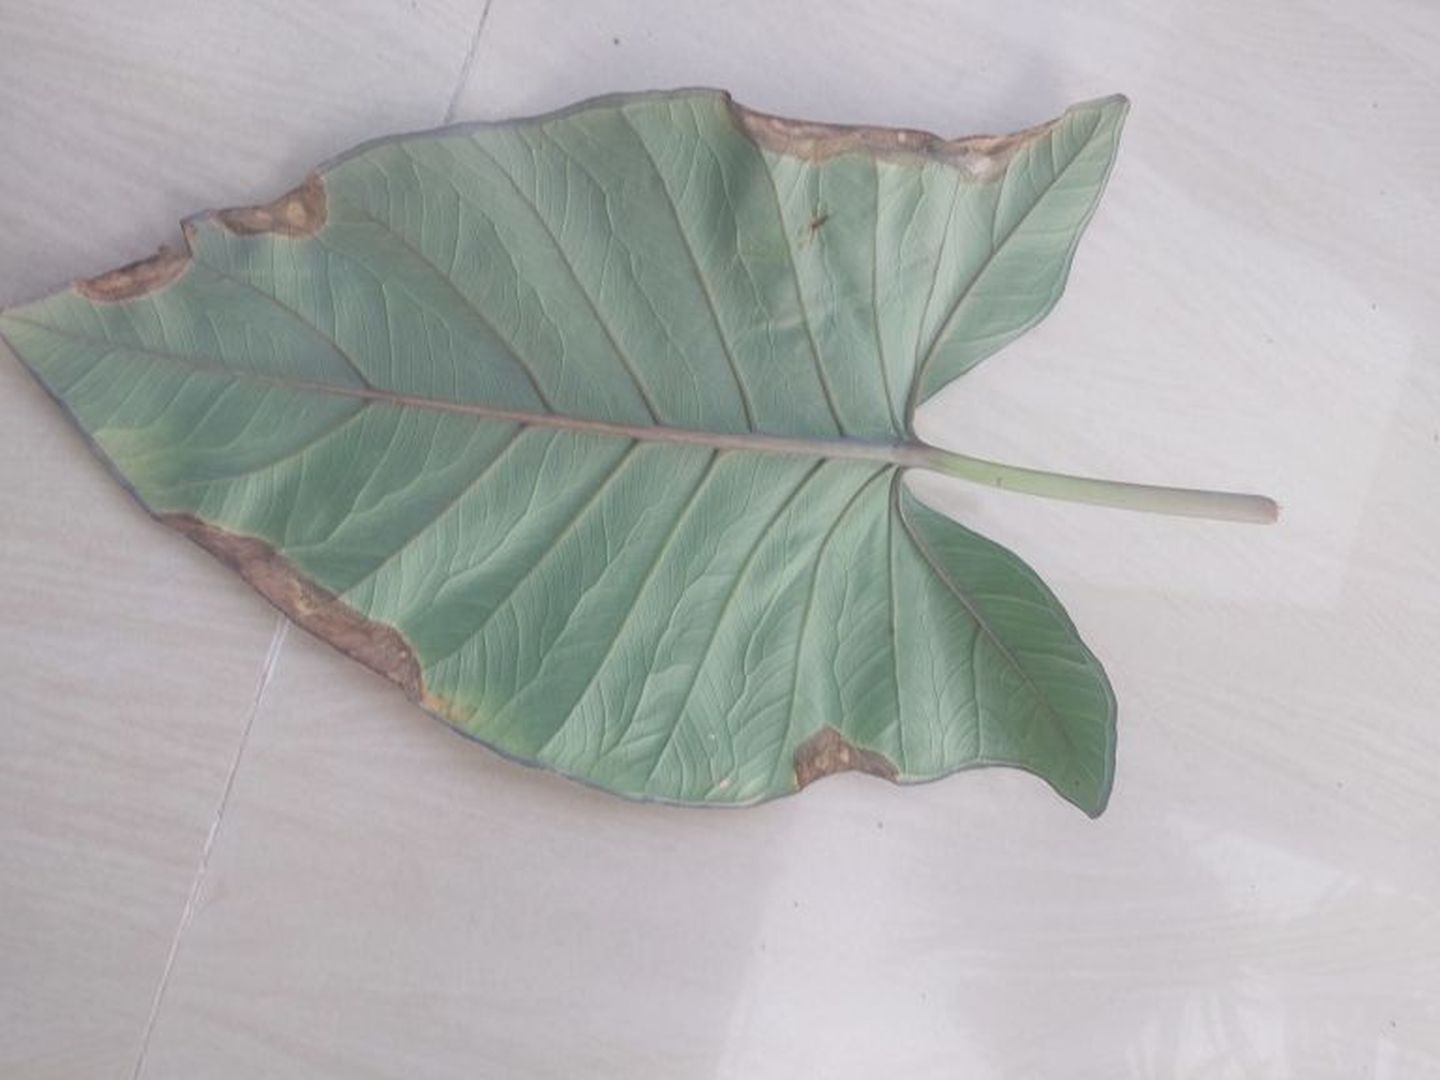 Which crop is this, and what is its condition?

taro, leaf blight
